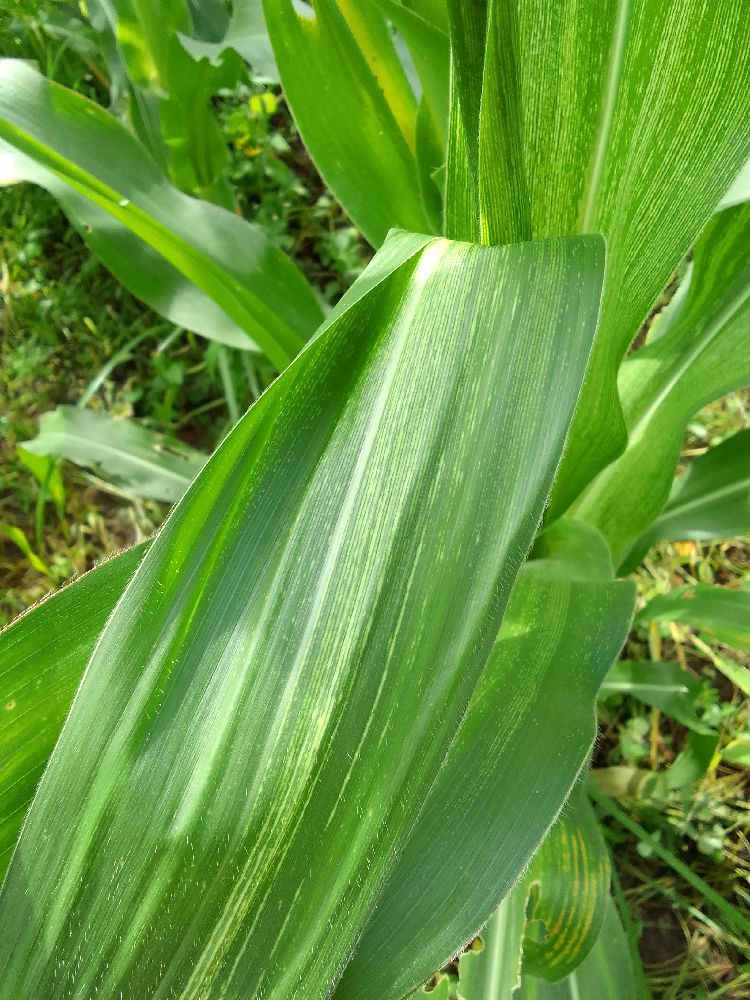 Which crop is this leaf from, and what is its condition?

maize, maize streak virus
